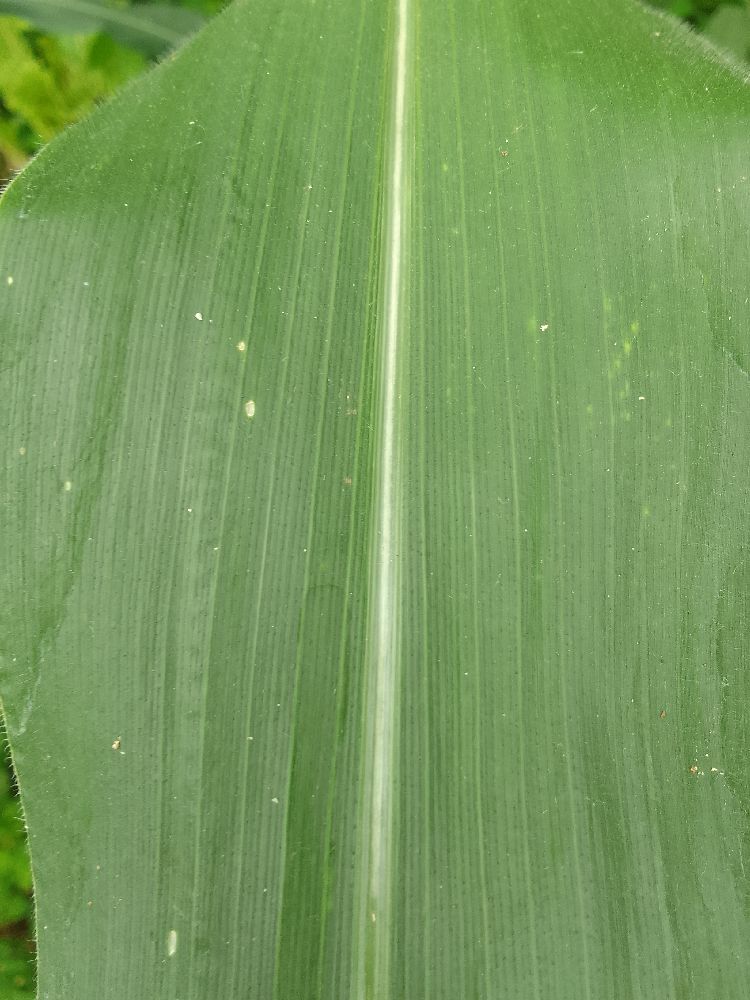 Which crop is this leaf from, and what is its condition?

maize, healthy
